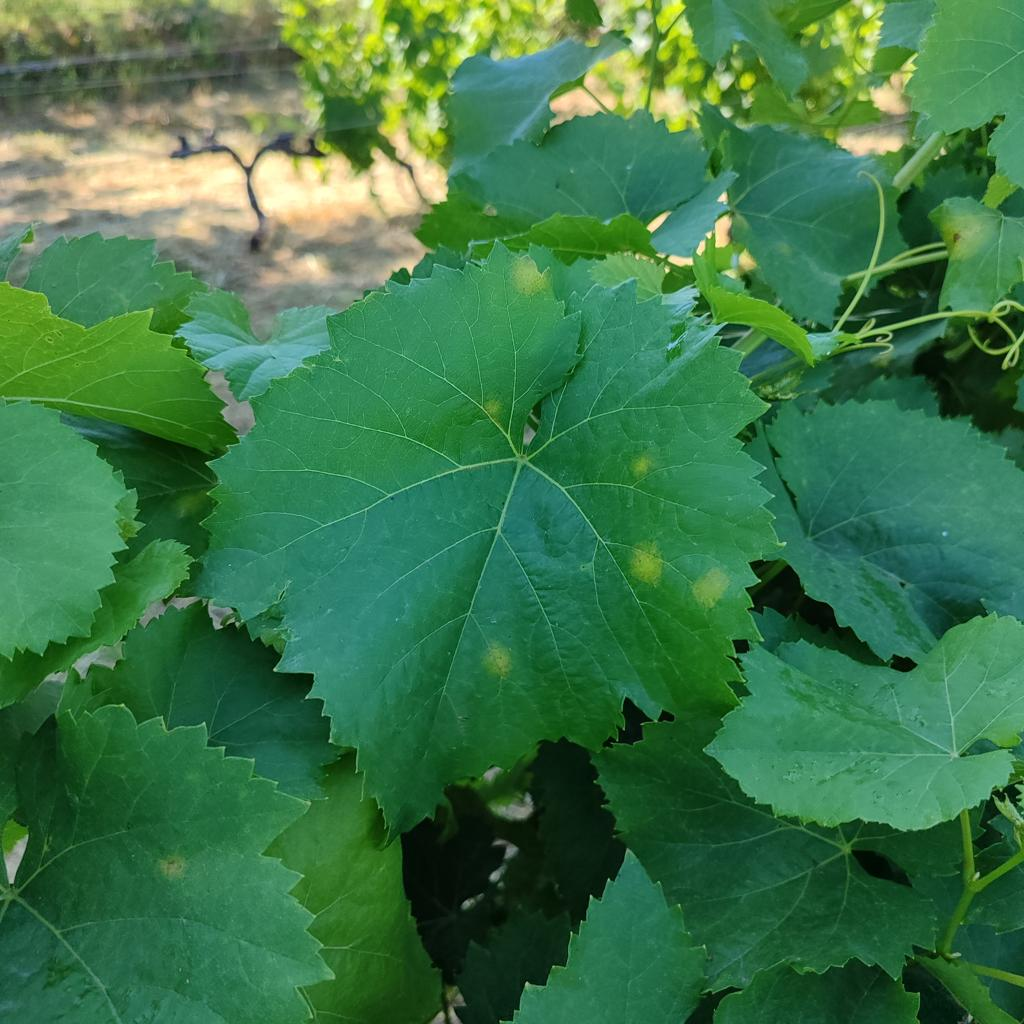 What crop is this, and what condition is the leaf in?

grapevine, downy mildew
